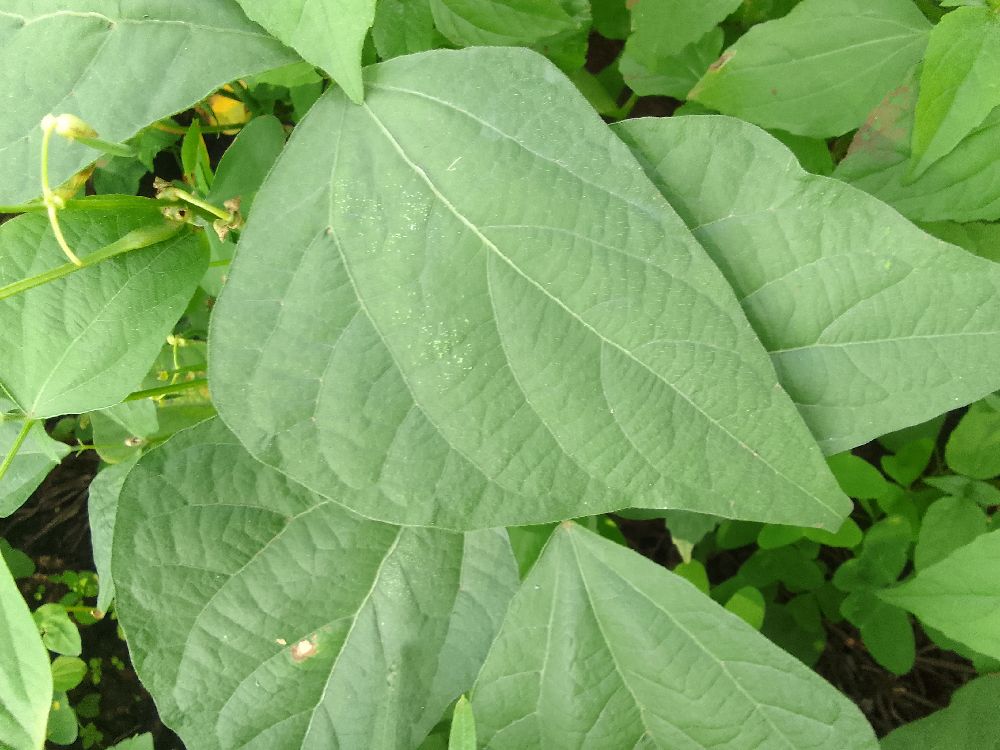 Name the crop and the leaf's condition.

common bean, healthy
